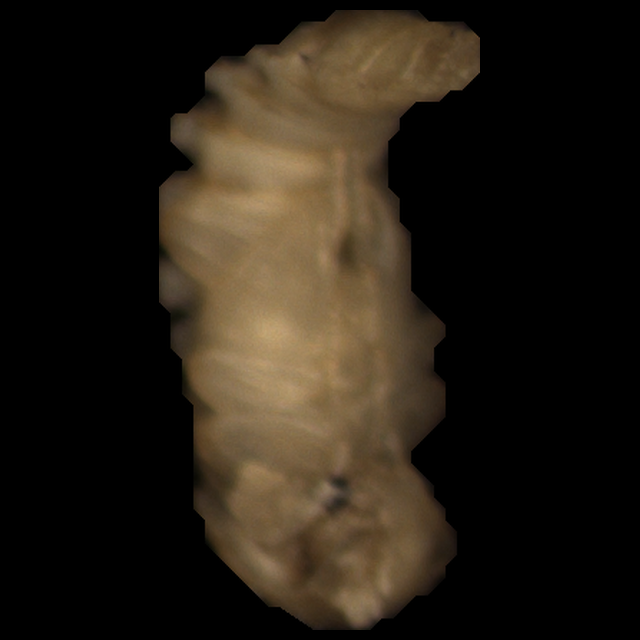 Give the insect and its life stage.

mealworm pupa
